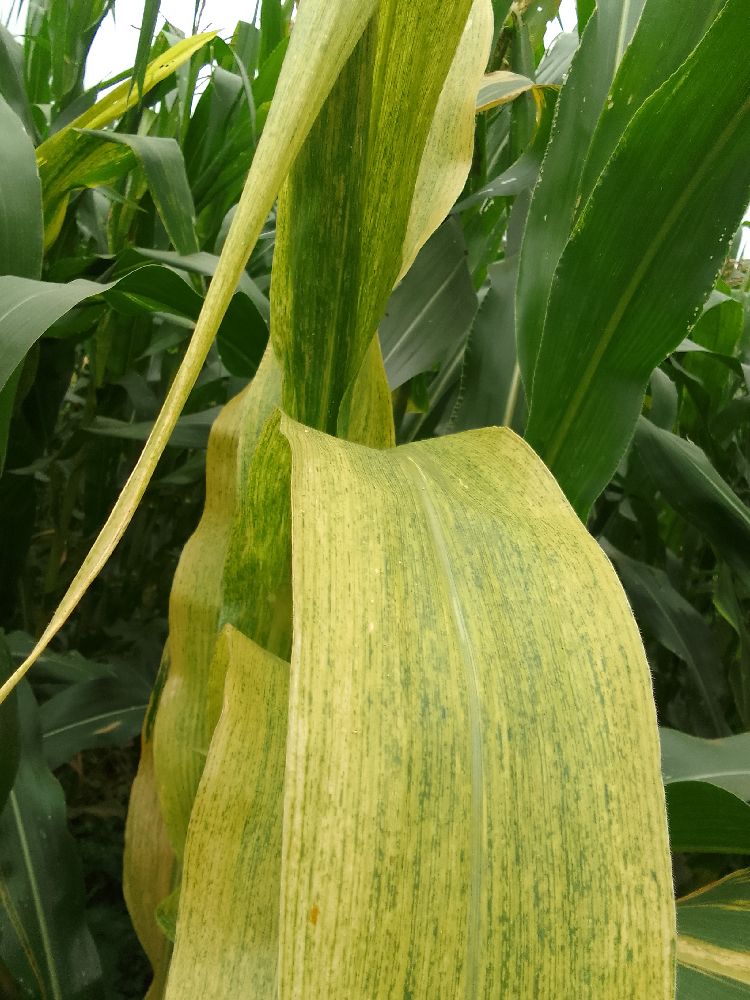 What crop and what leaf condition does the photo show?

maize, maize lethal necrosis
